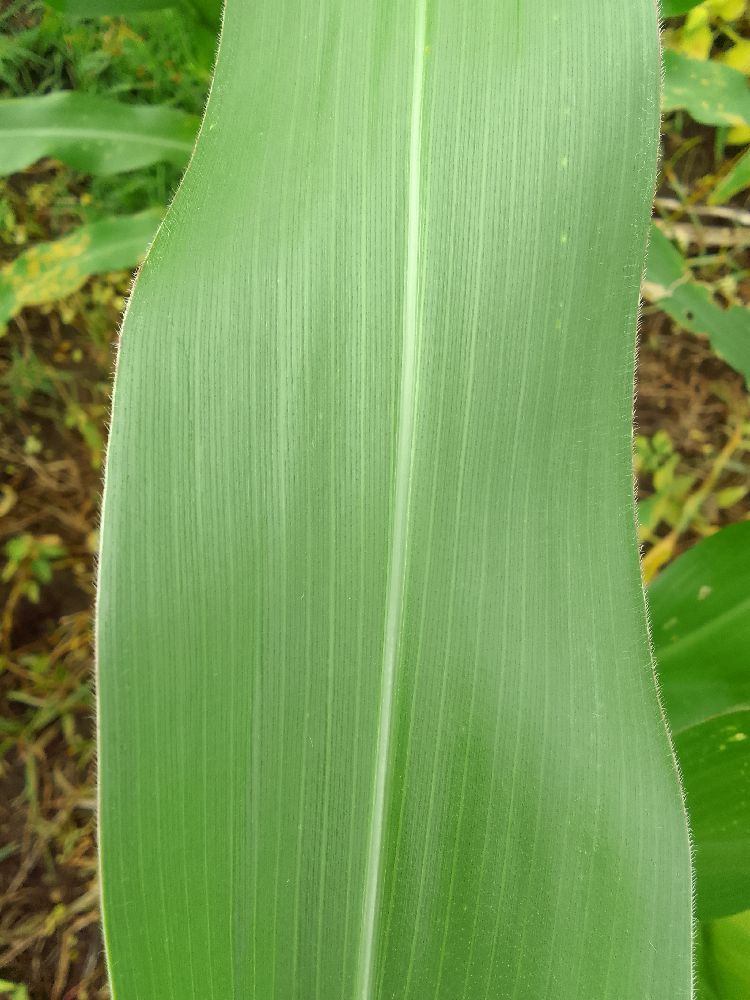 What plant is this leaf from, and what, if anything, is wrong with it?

maize, healthy
